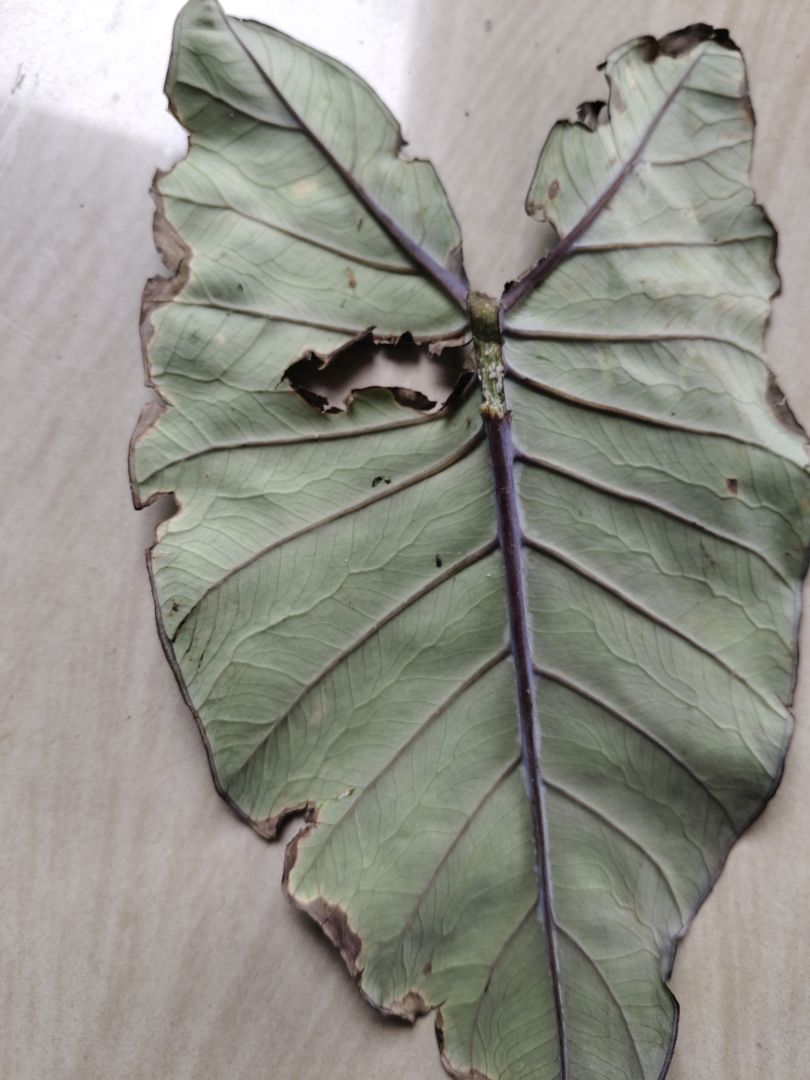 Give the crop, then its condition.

taro, leaf blight
